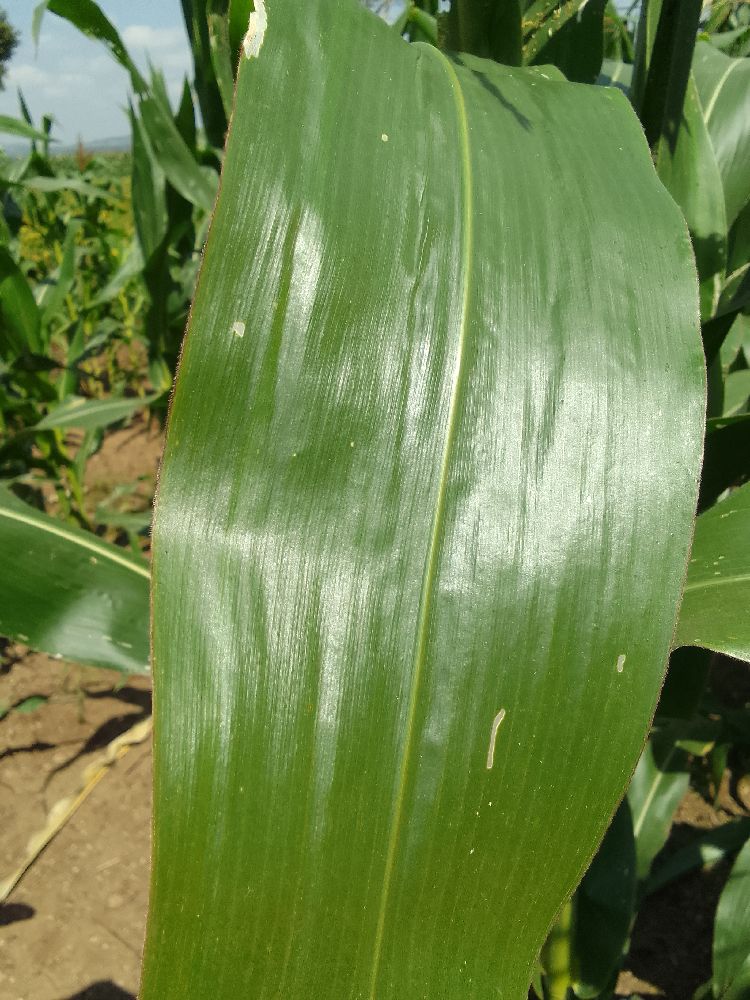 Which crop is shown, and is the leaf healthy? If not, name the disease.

maize, healthy
